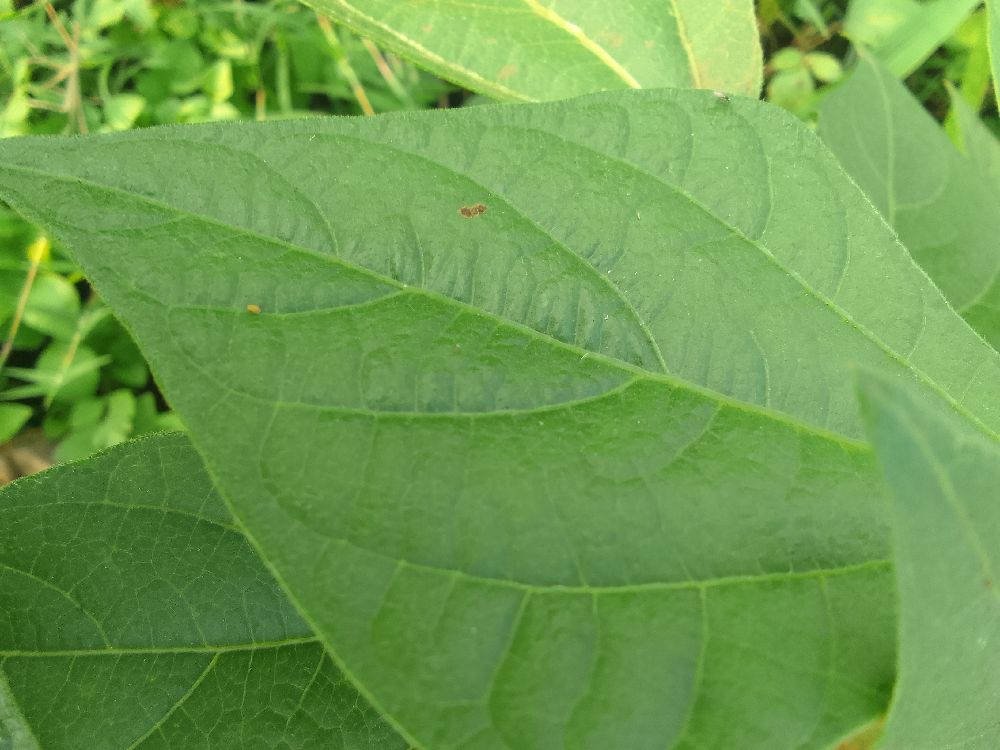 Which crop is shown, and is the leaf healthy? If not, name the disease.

common bean, healthy
